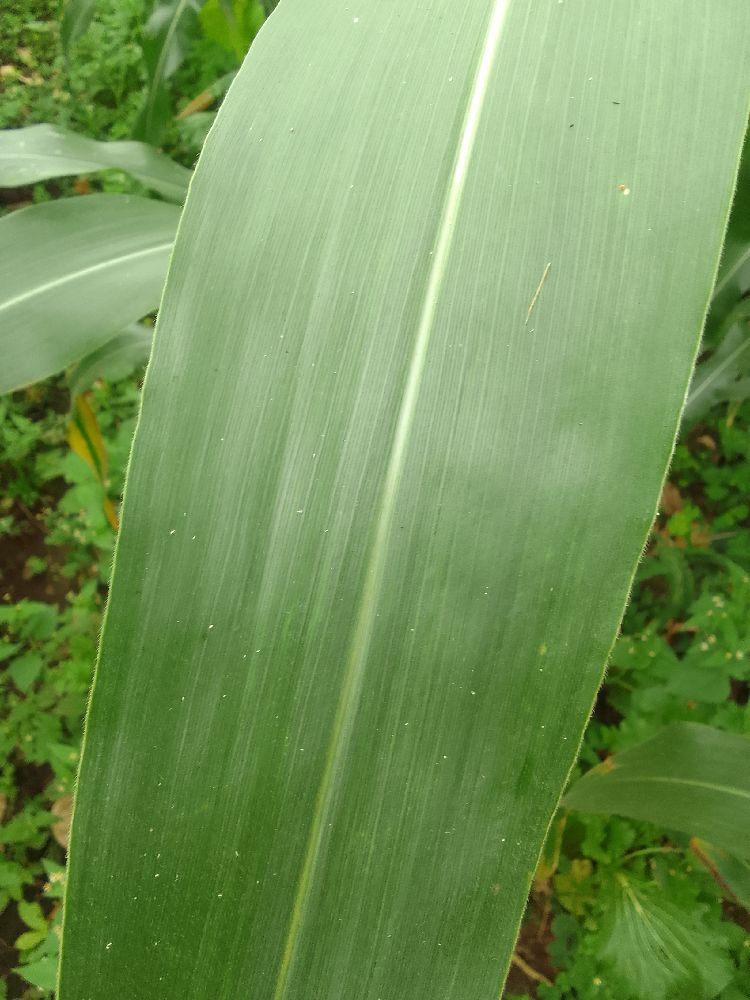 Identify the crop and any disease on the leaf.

maize, healthy
